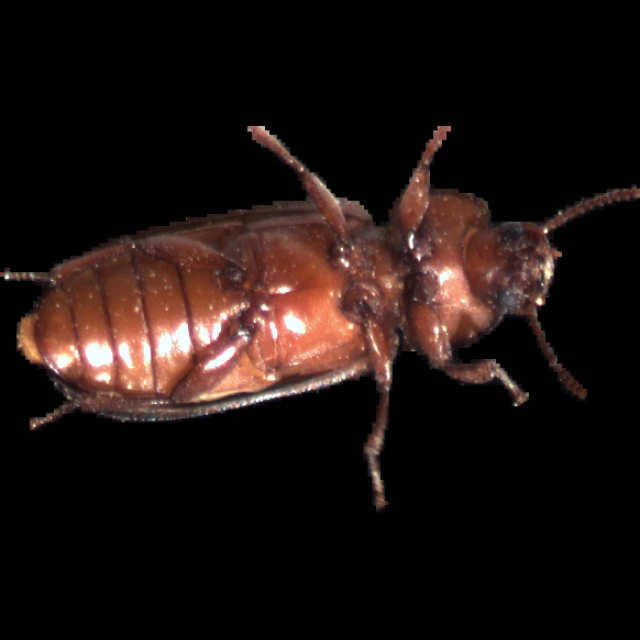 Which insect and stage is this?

mealworm beetle
